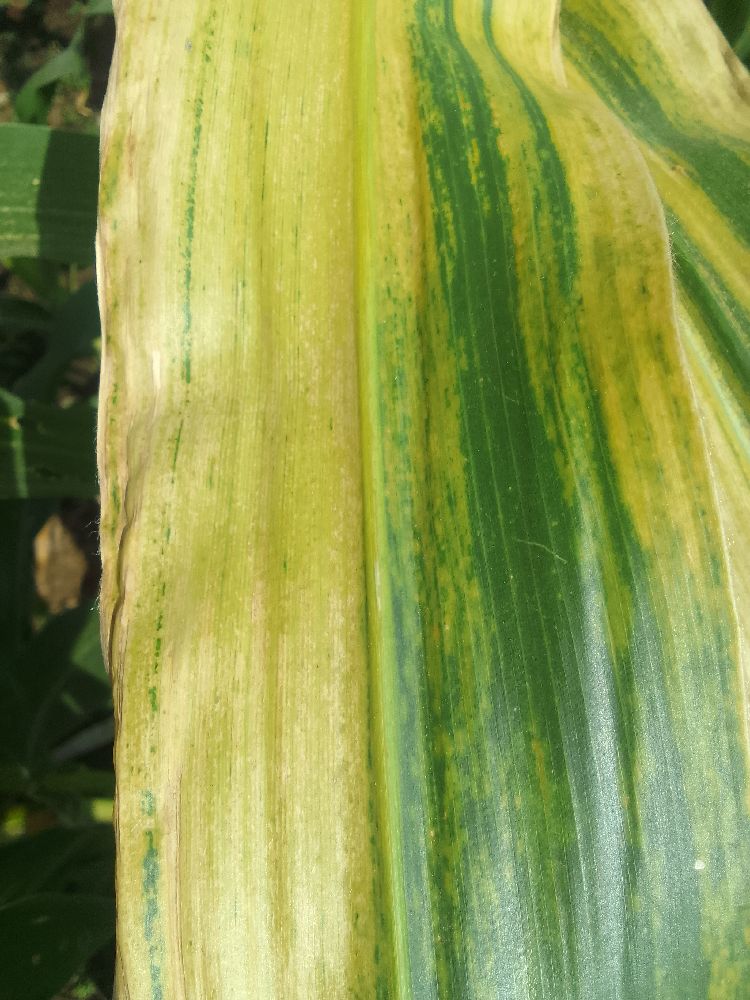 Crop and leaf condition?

maize, maize lethal necrosis
